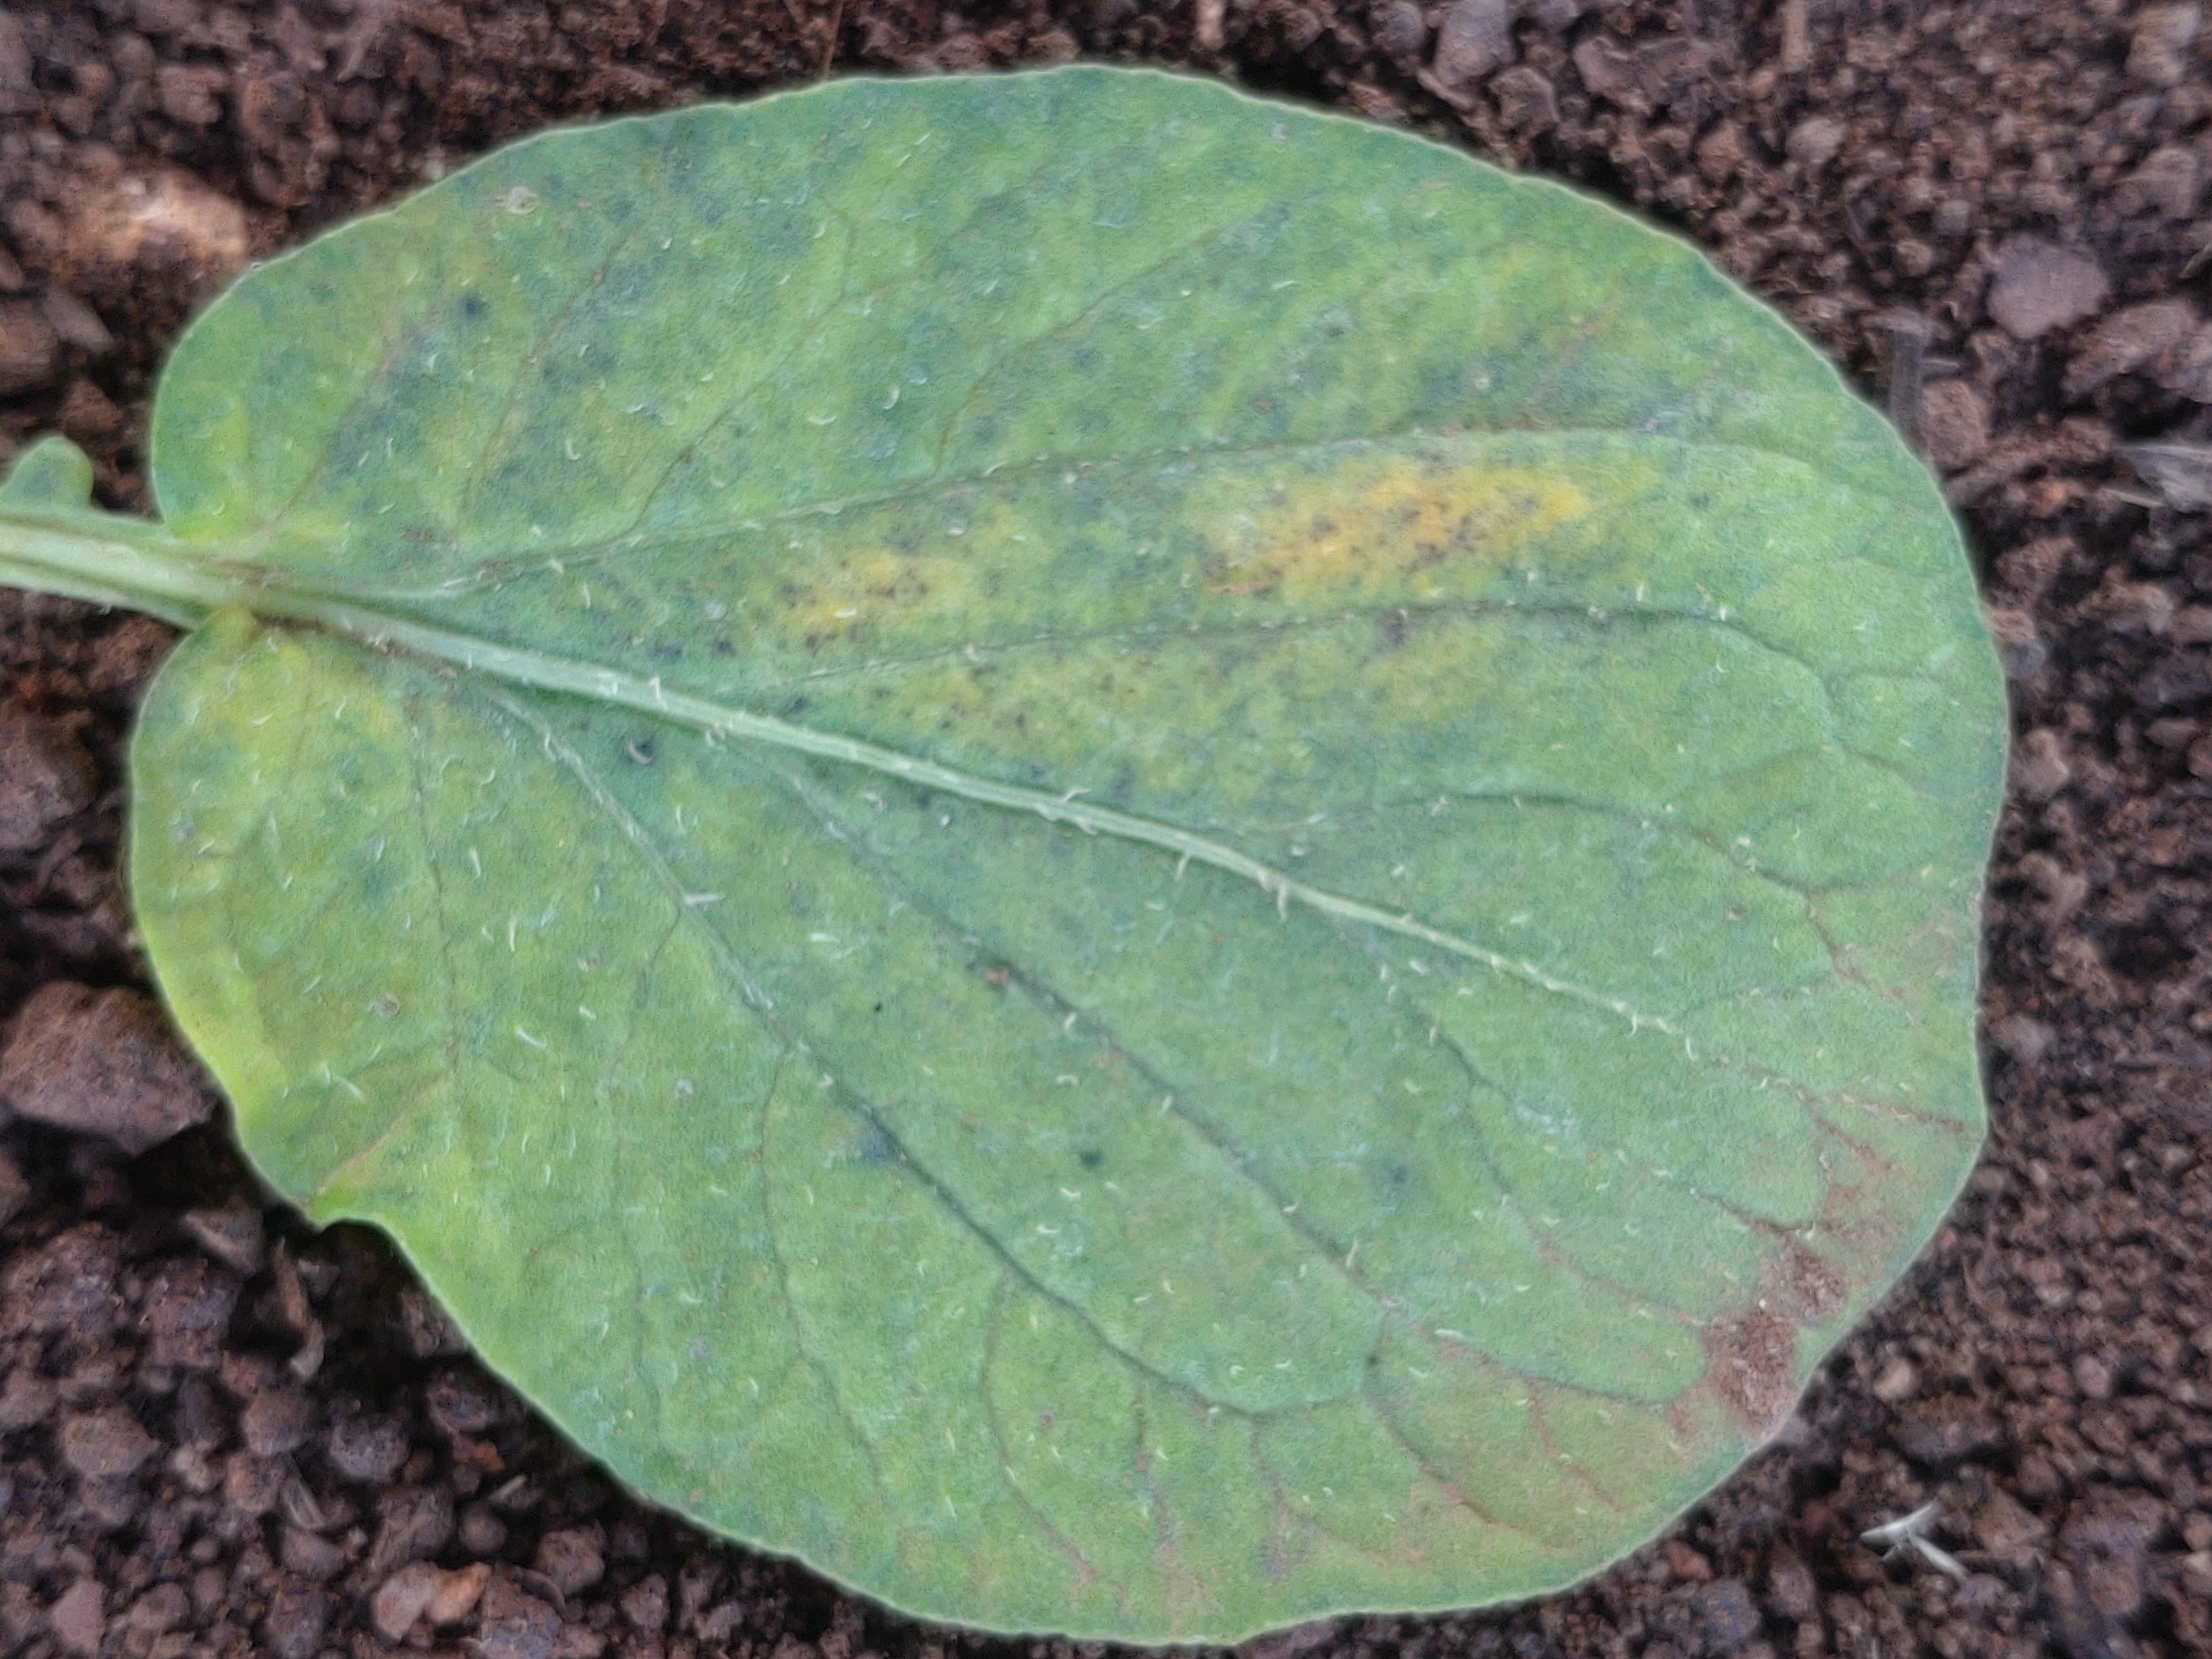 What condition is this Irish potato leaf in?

late blight
